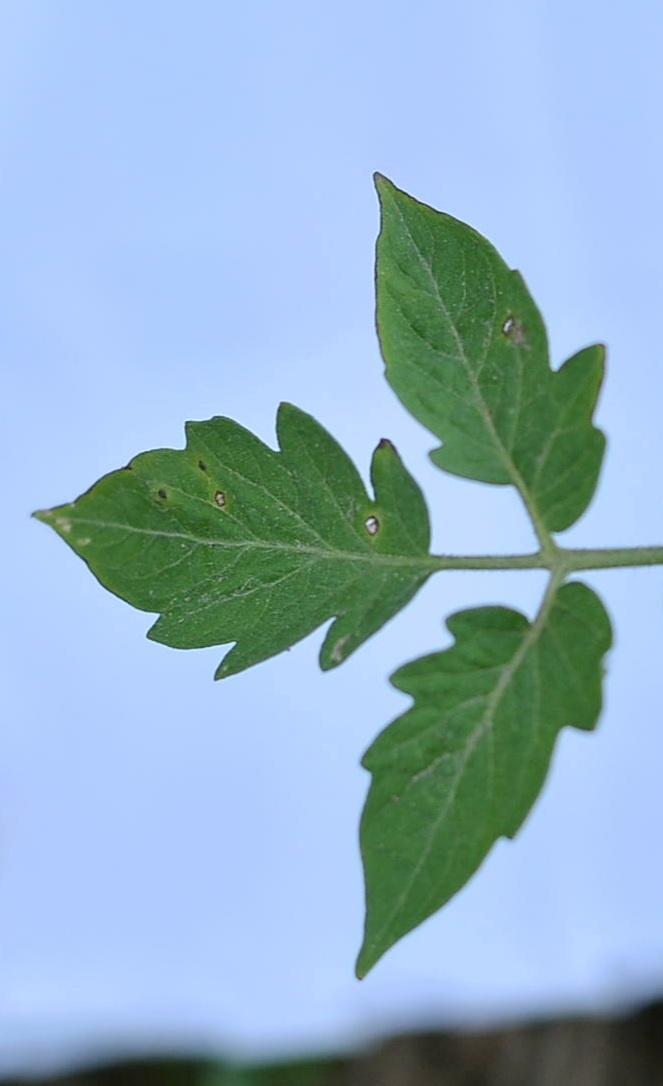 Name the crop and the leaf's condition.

tomato, infected
